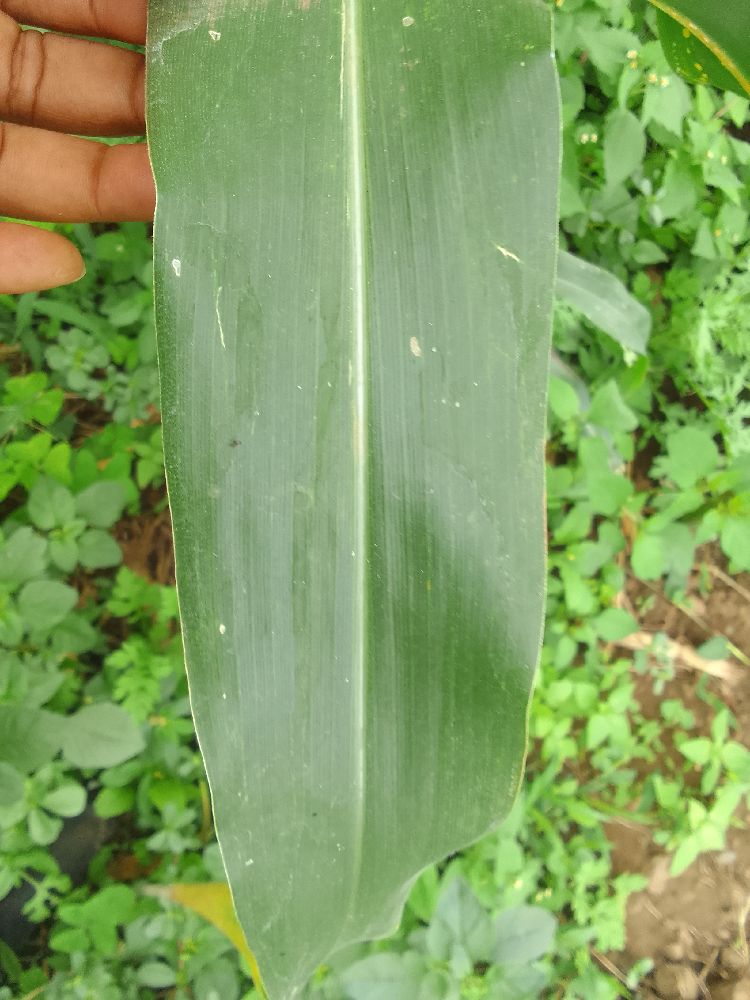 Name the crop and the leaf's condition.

maize, healthy
